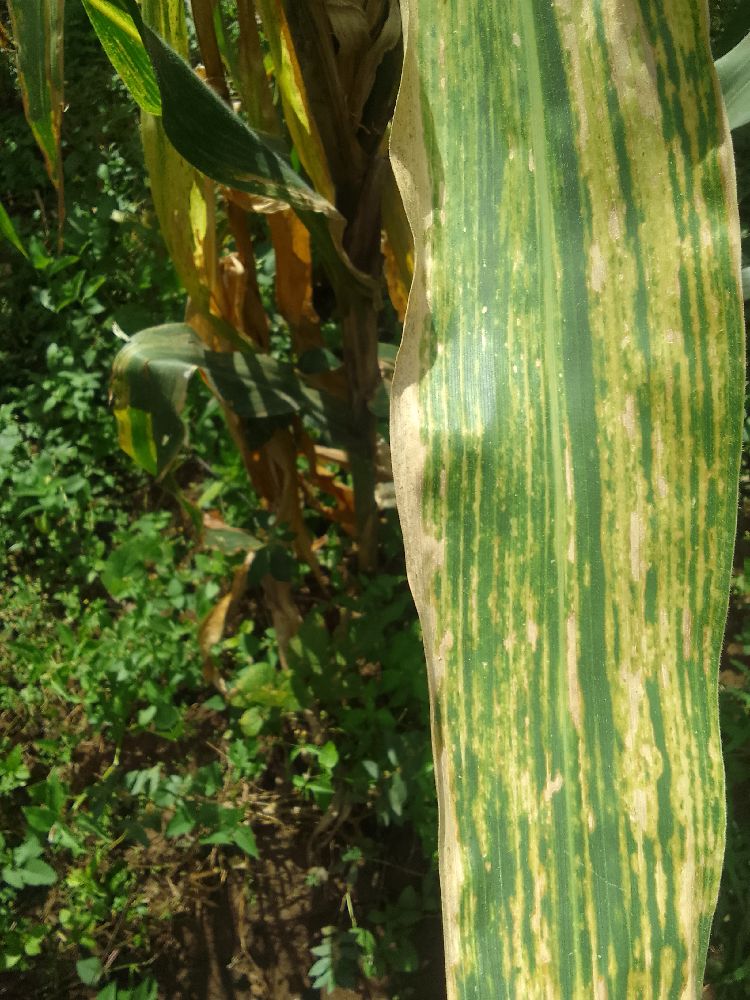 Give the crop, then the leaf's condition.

maize, maize lethal necrosis
